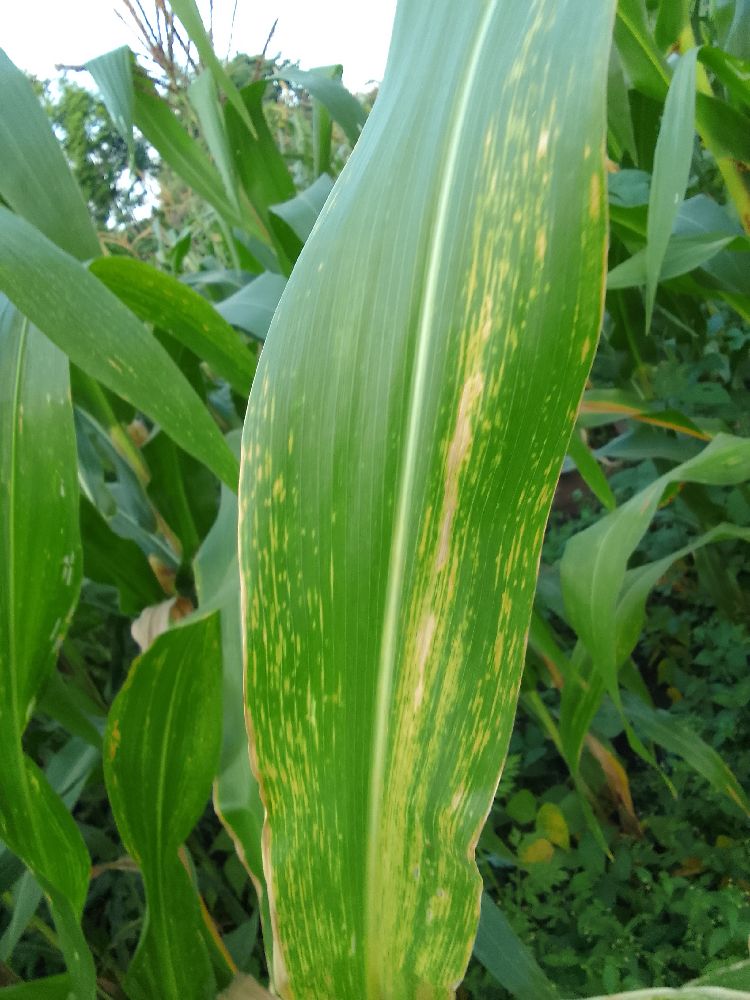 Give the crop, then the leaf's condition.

maize, maize lethal necrosis
